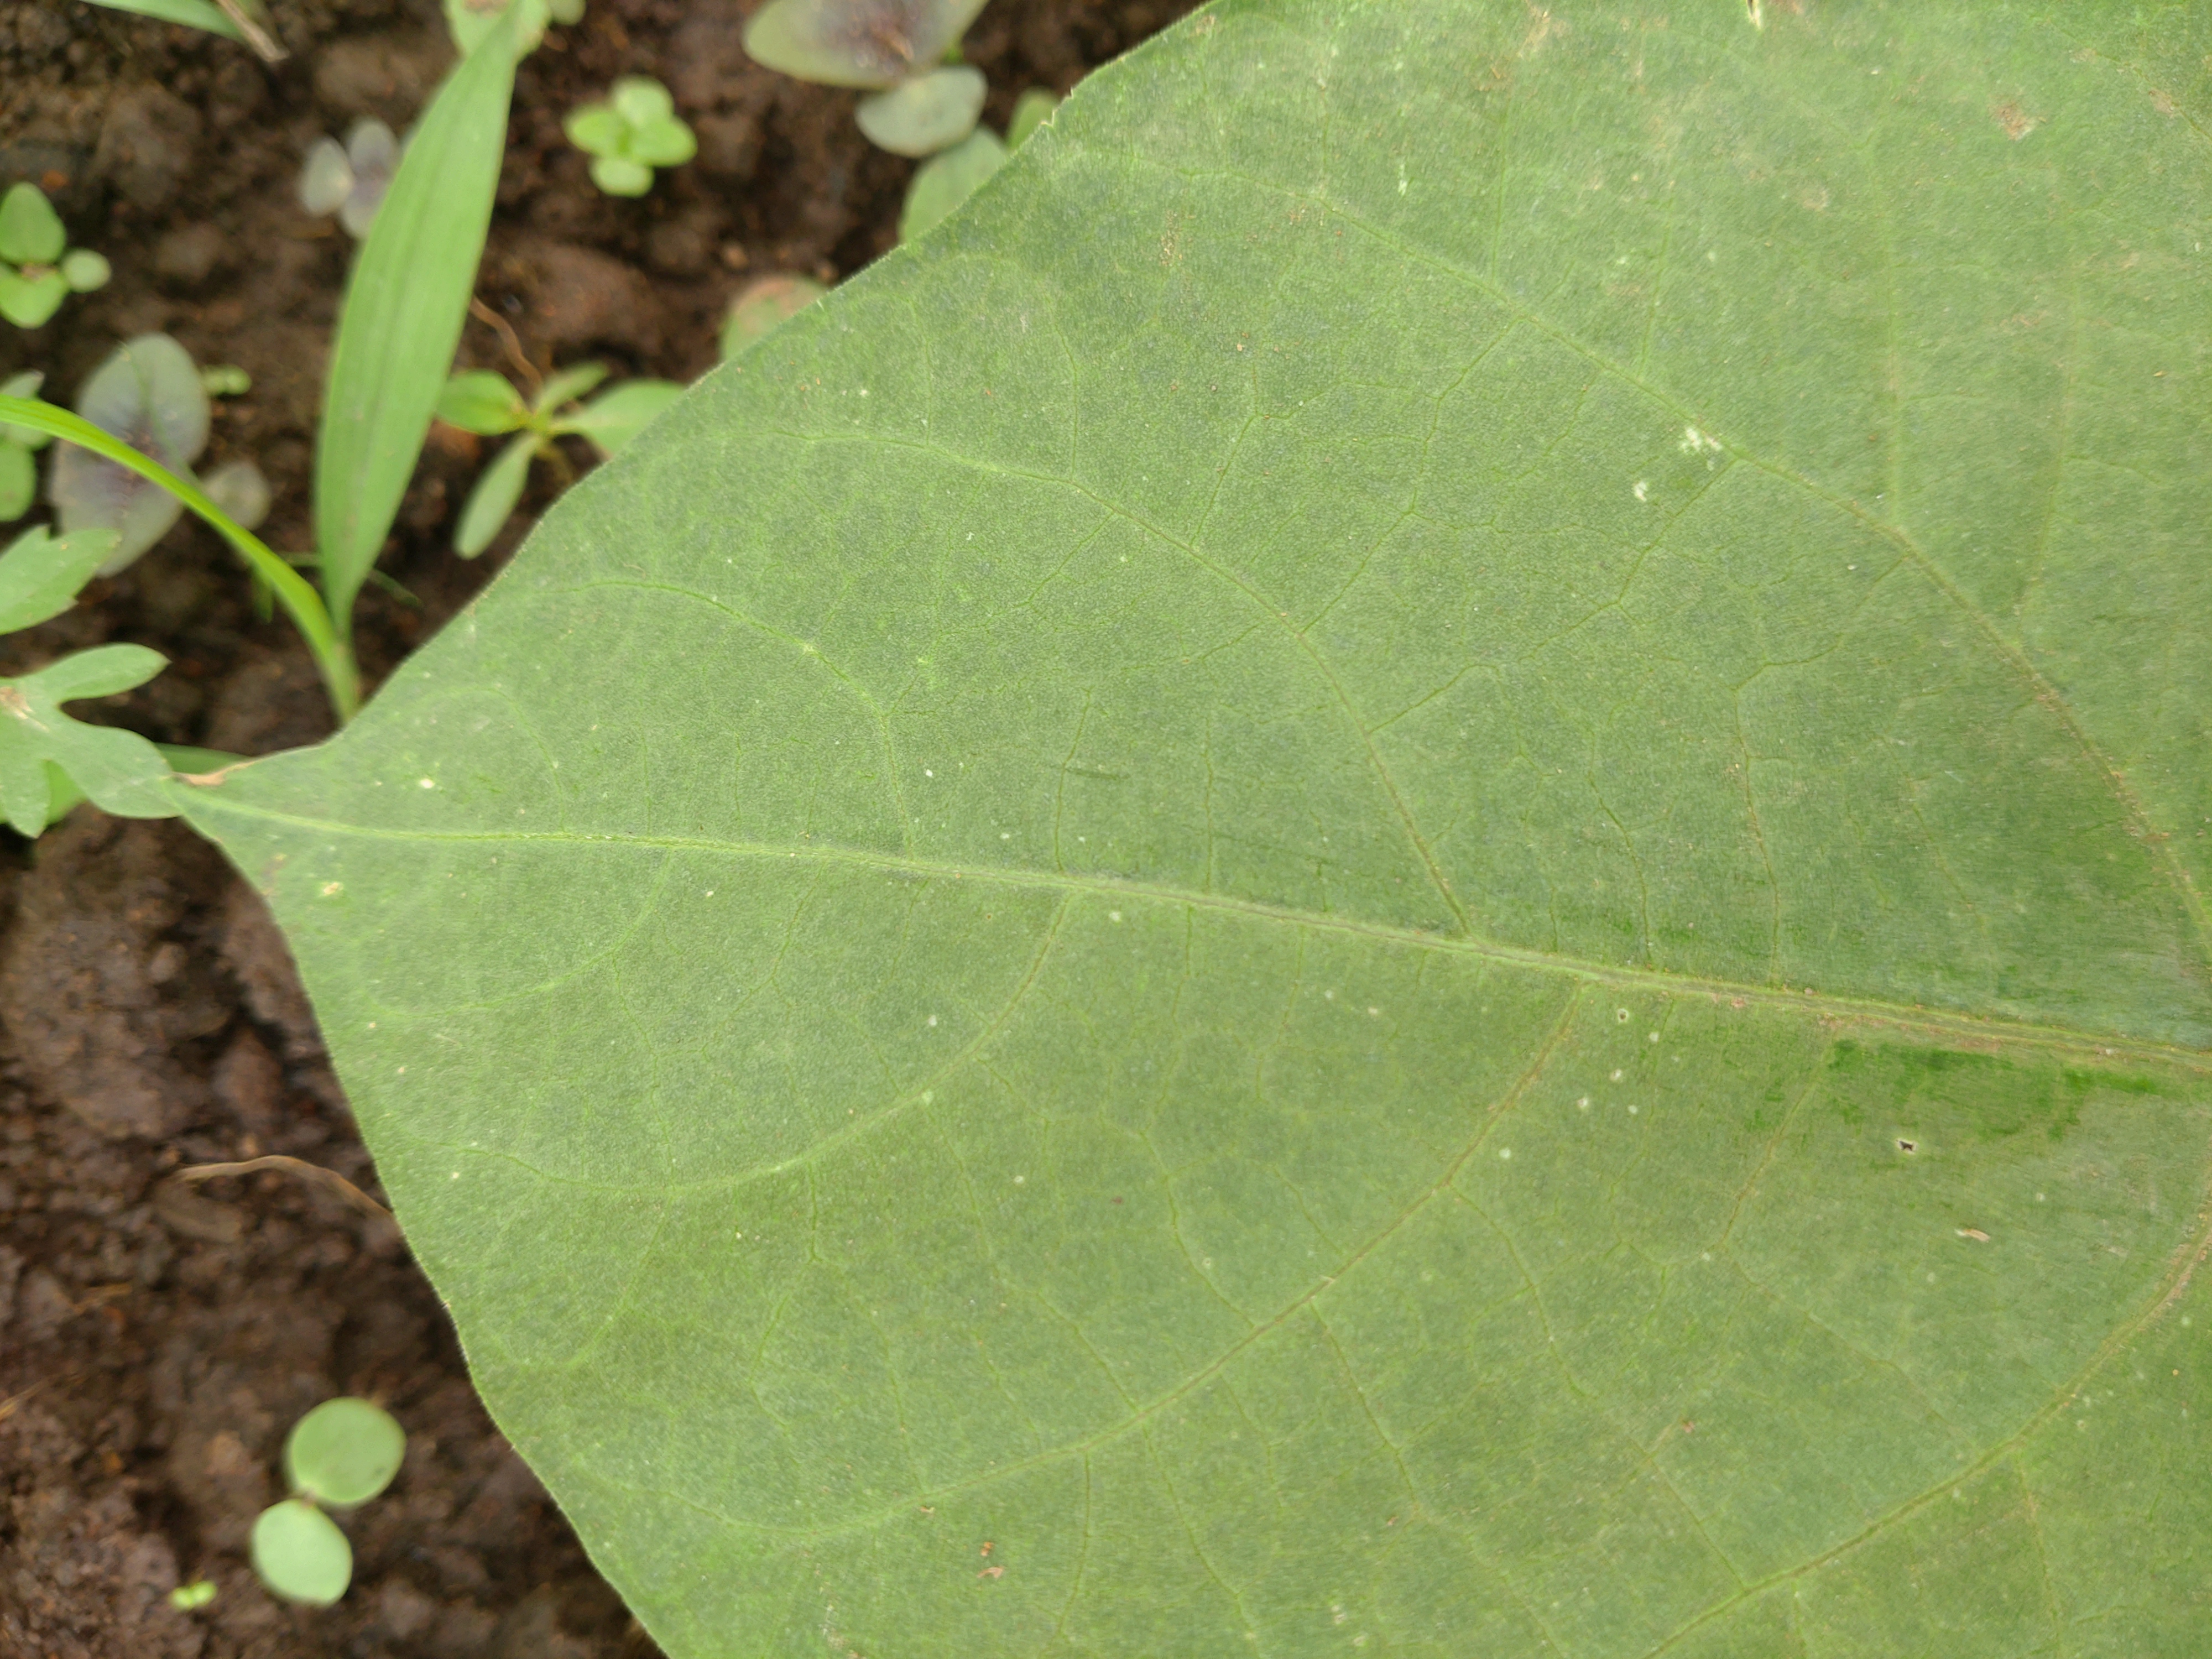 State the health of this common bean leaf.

healthy
